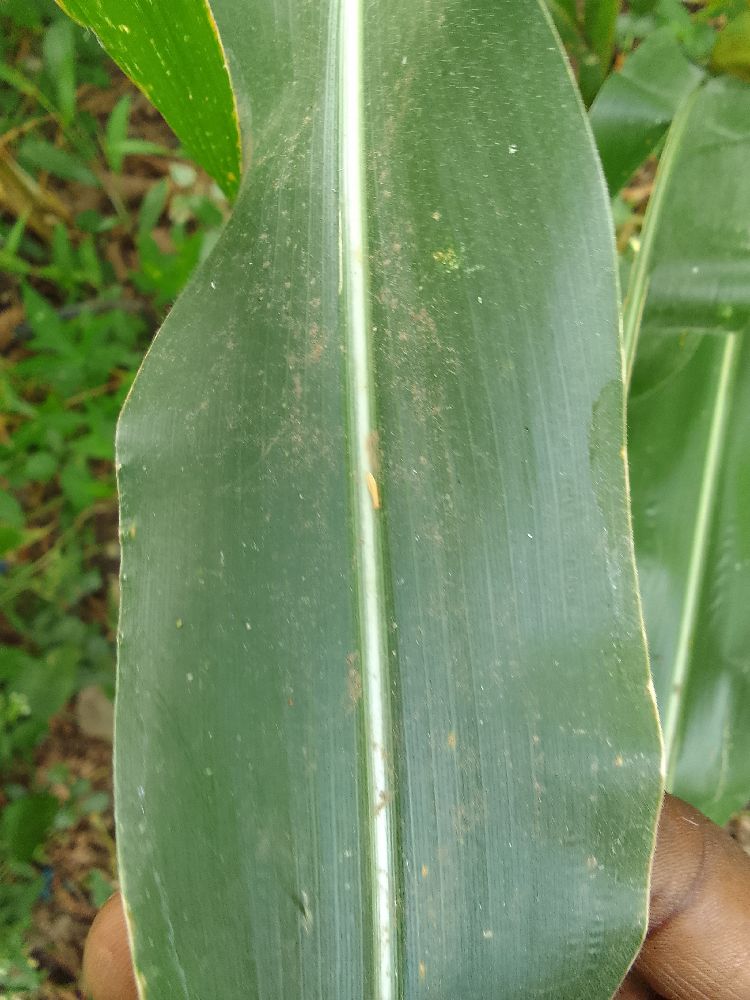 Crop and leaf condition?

maize, healthy
